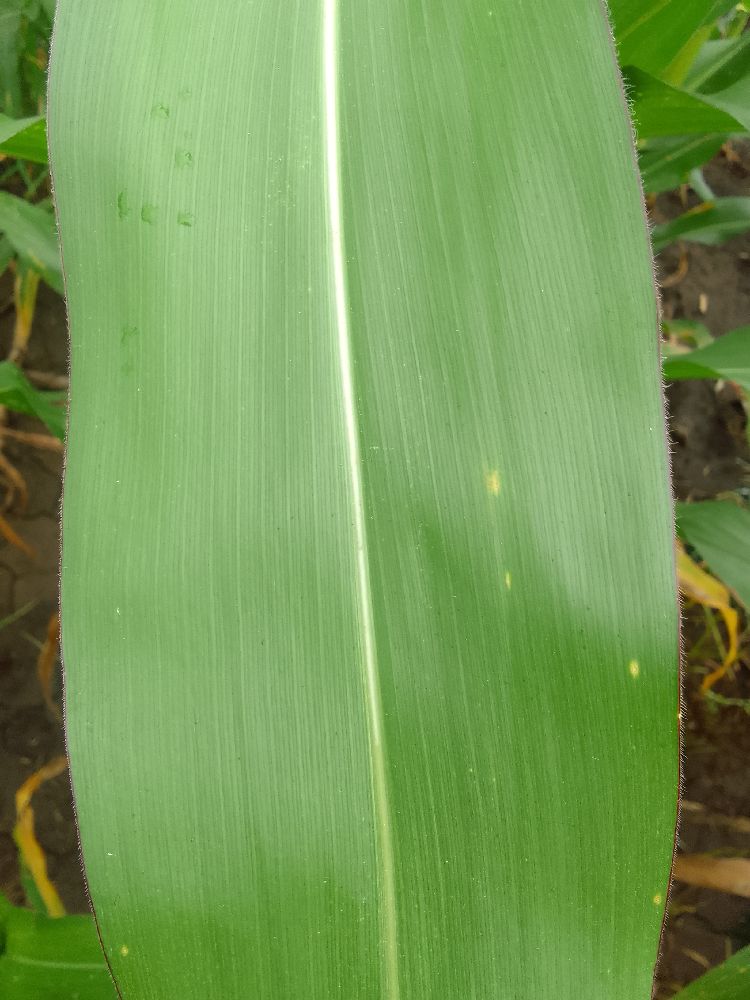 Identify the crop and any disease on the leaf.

maize, healthy
